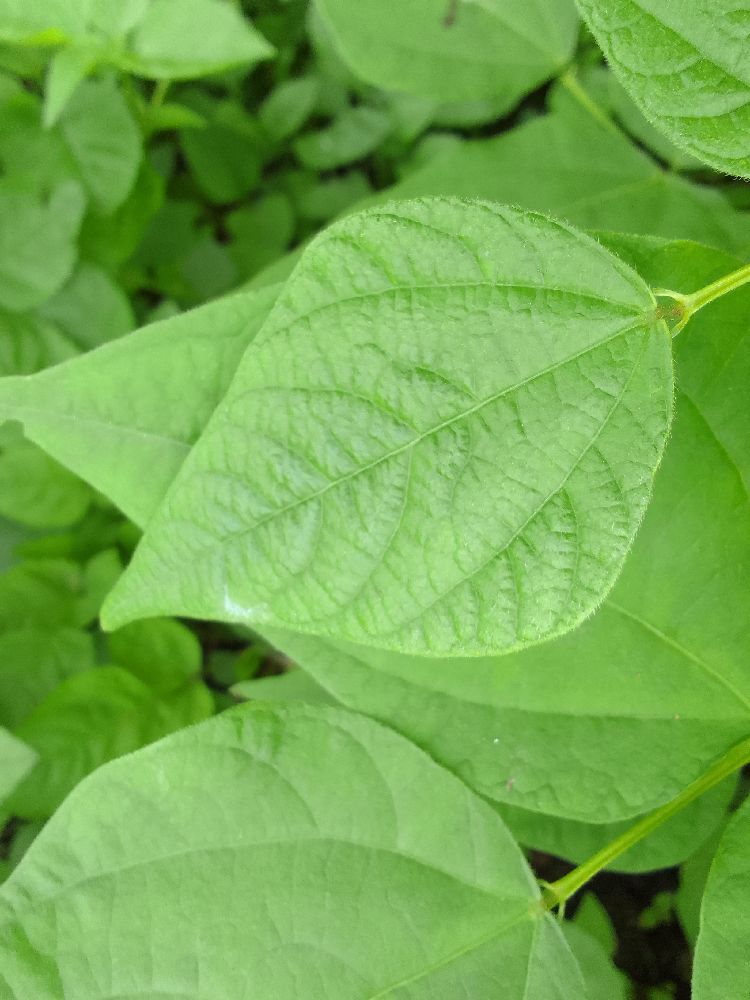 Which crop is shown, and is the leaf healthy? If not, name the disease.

common bean, healthy
